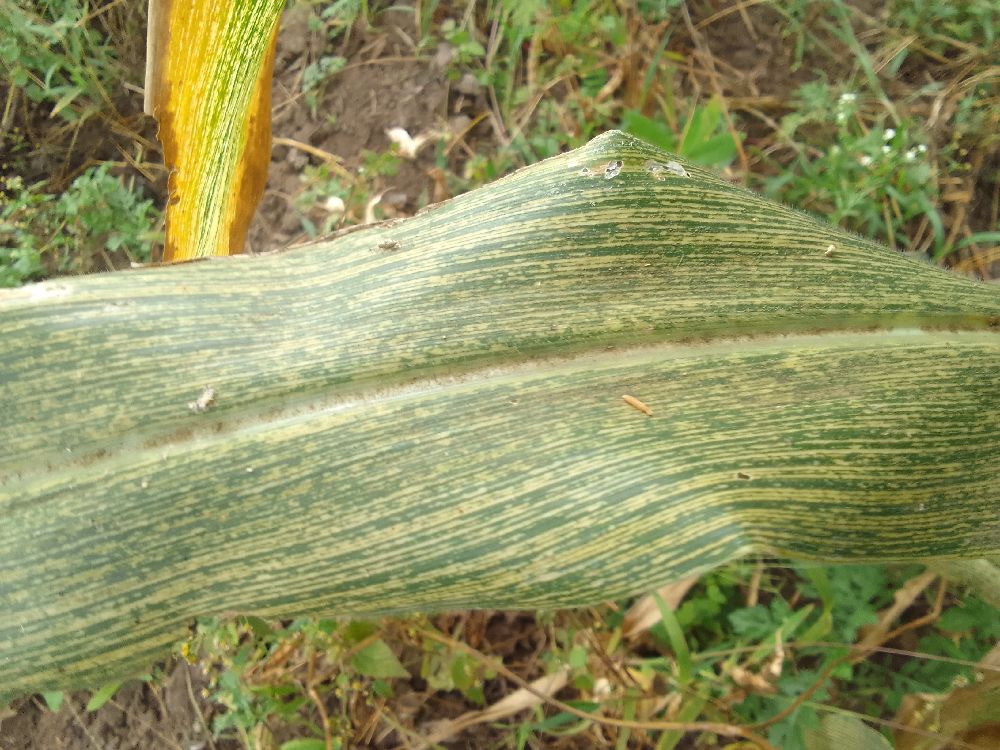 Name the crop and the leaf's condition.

maize, maize streak virus
